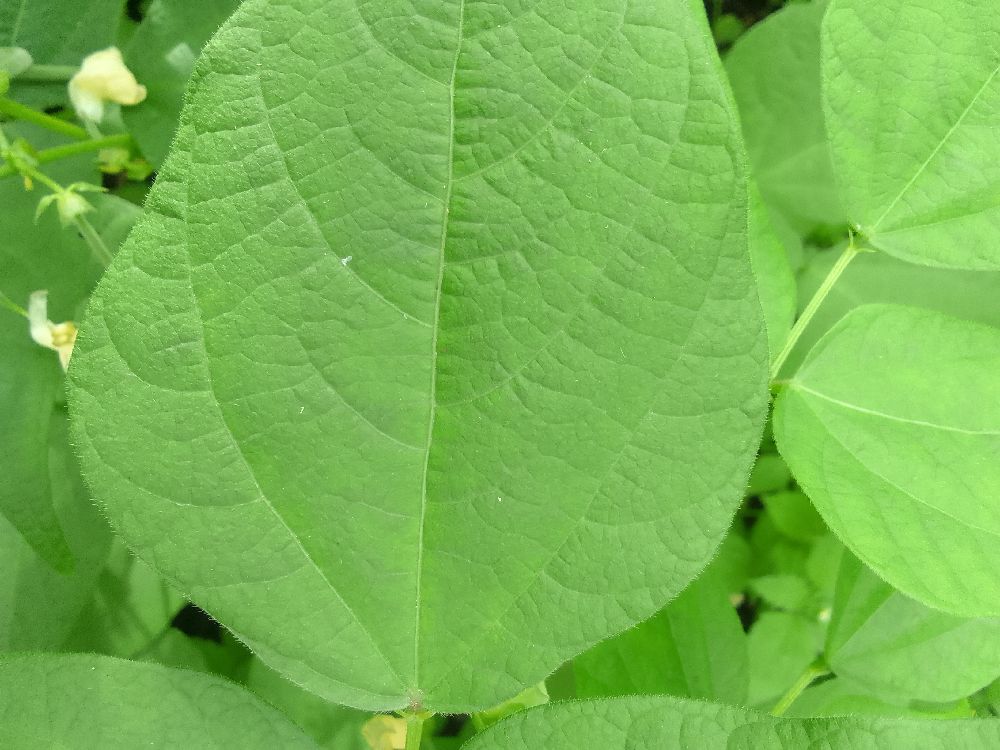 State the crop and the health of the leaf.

common bean, healthy
